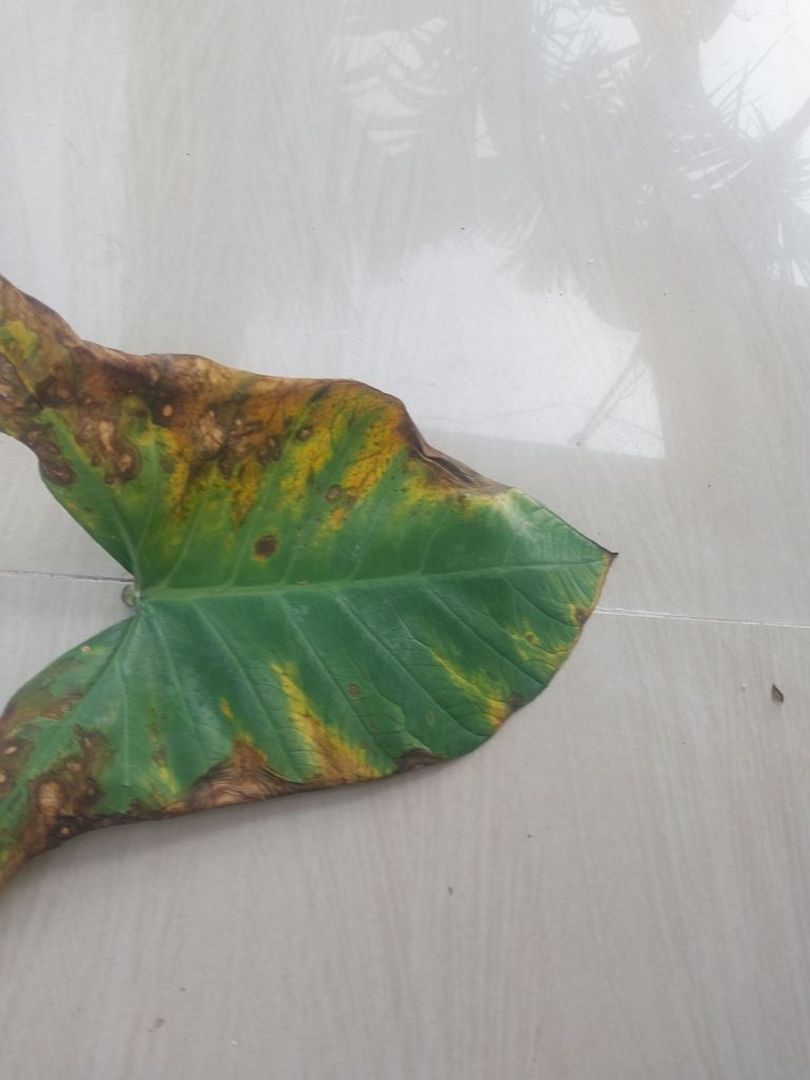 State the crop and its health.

taro, leaf blight
